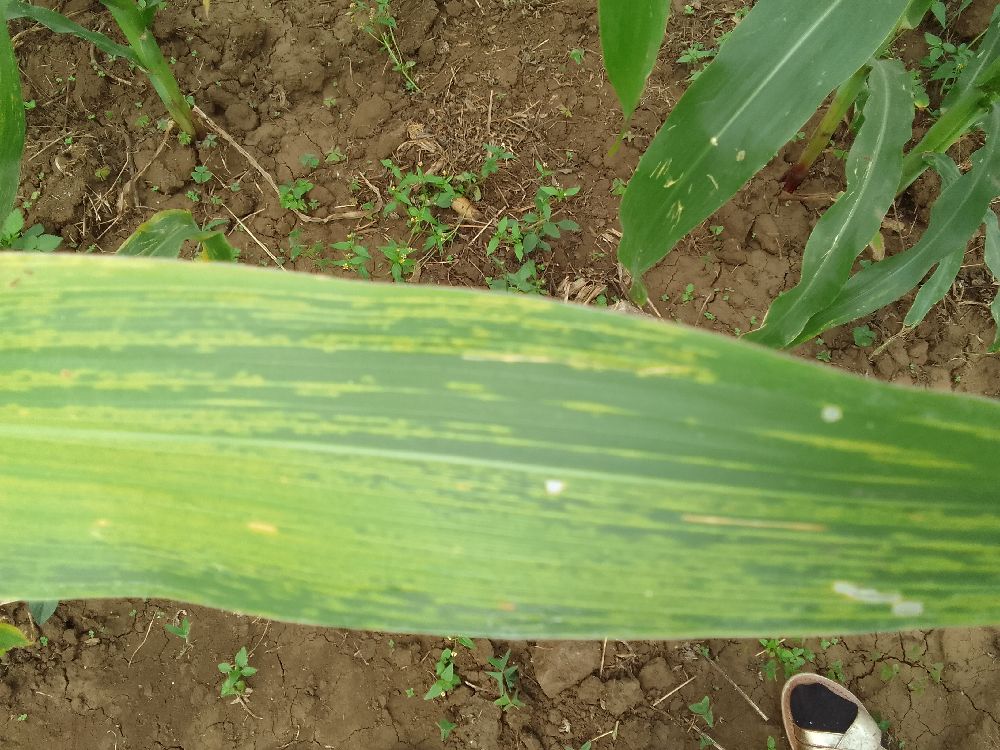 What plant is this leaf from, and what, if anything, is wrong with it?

maize, maize lethal necrosis
